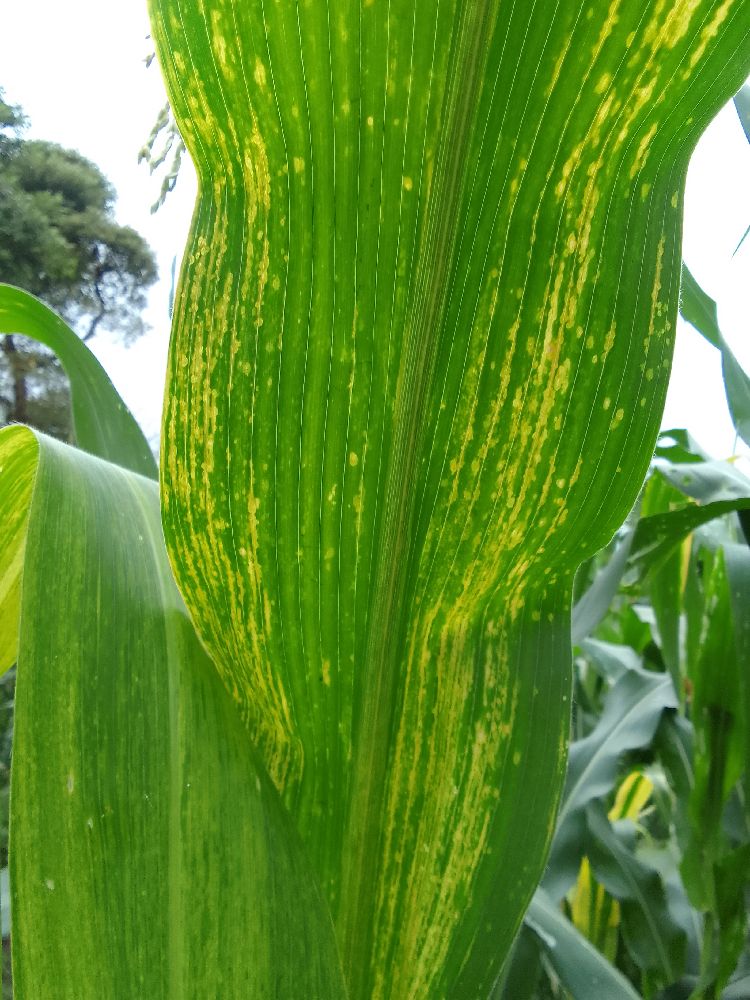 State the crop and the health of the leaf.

maize, healthy
